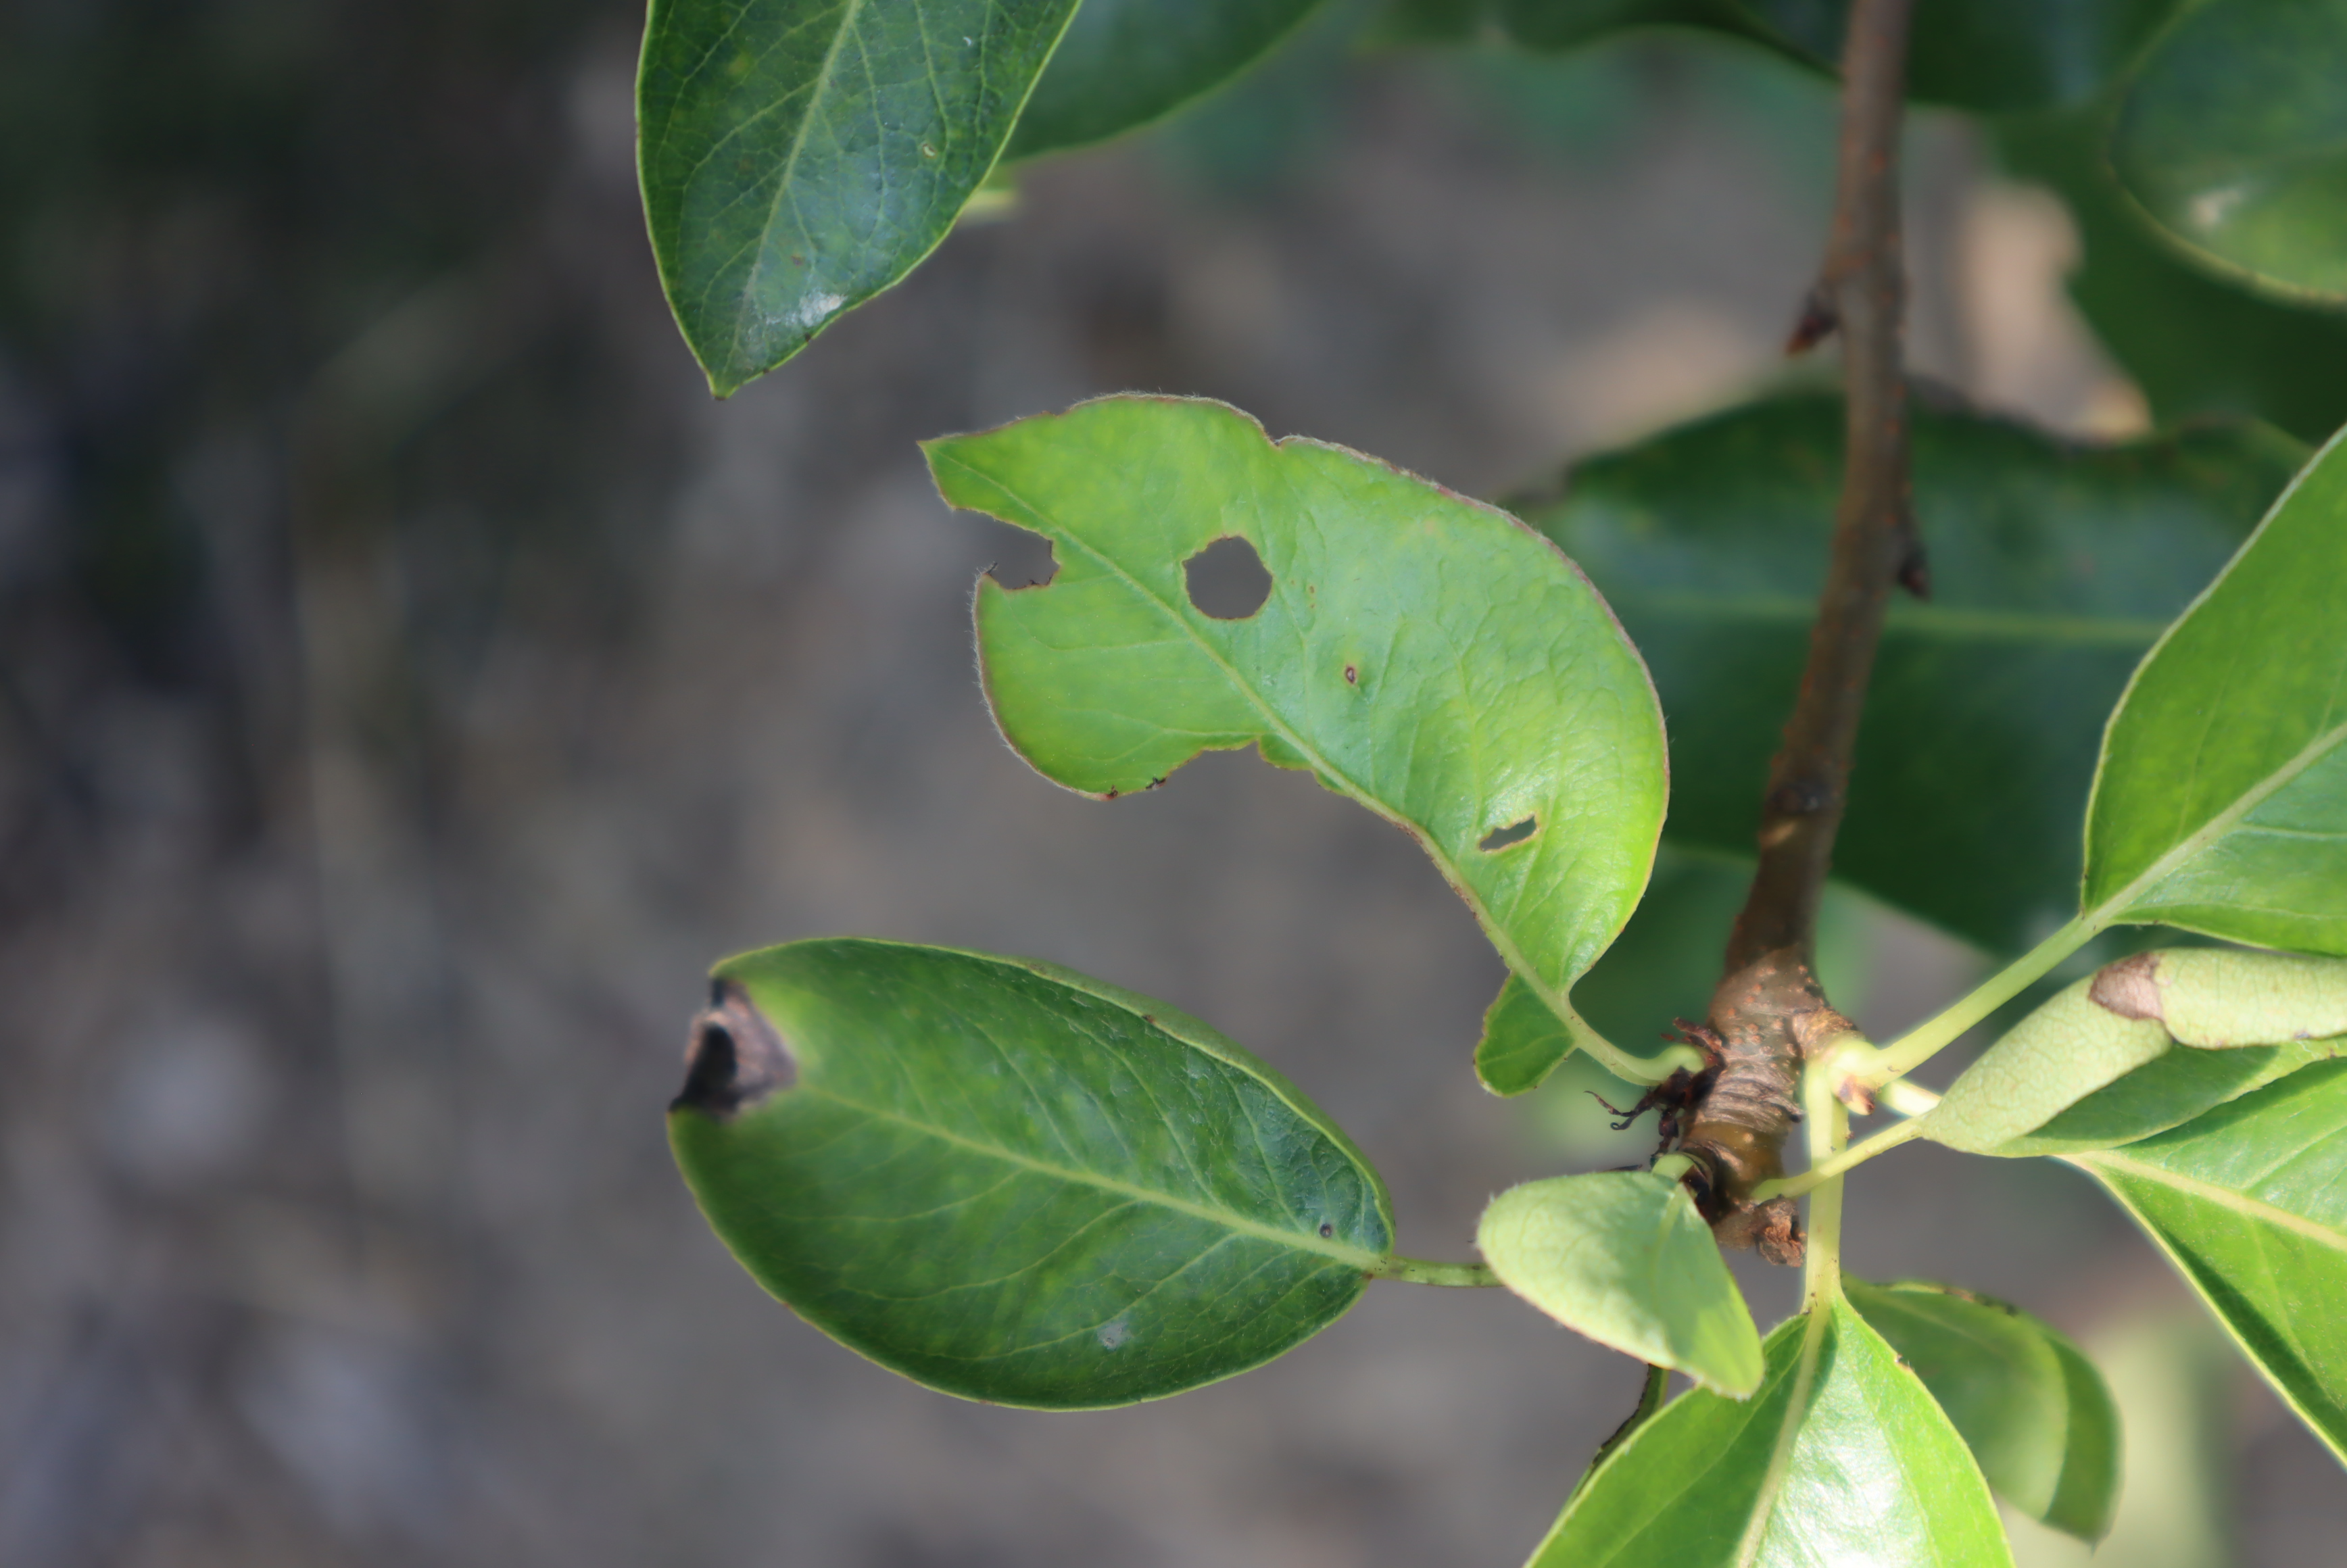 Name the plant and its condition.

pear, black spot, phytophagous
